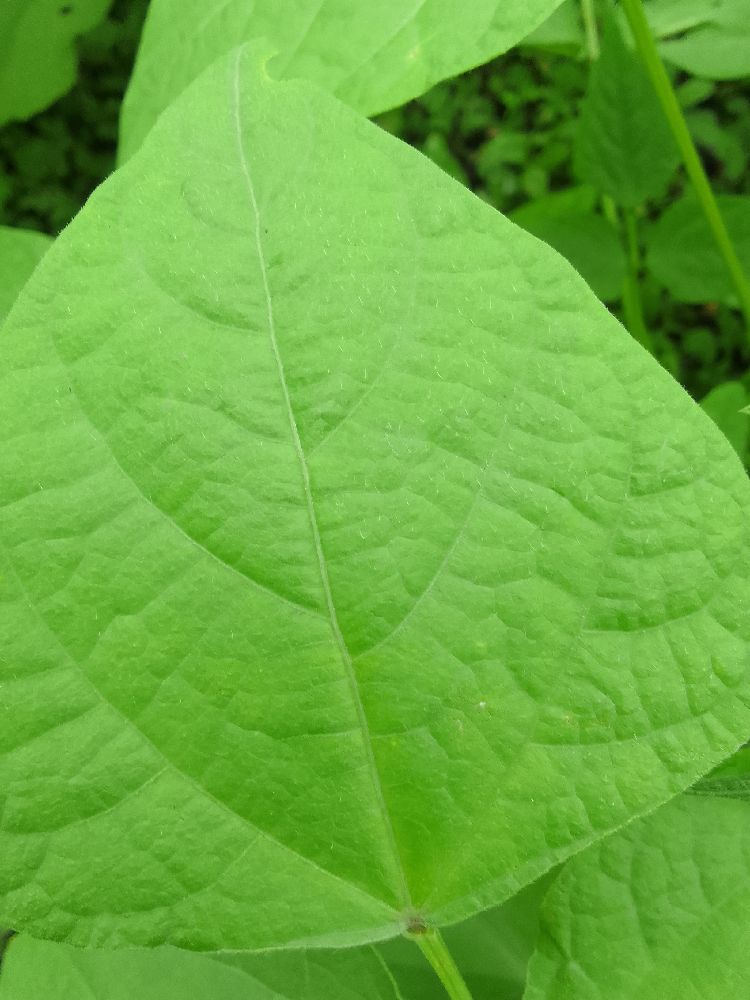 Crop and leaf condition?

common bean, healthy
